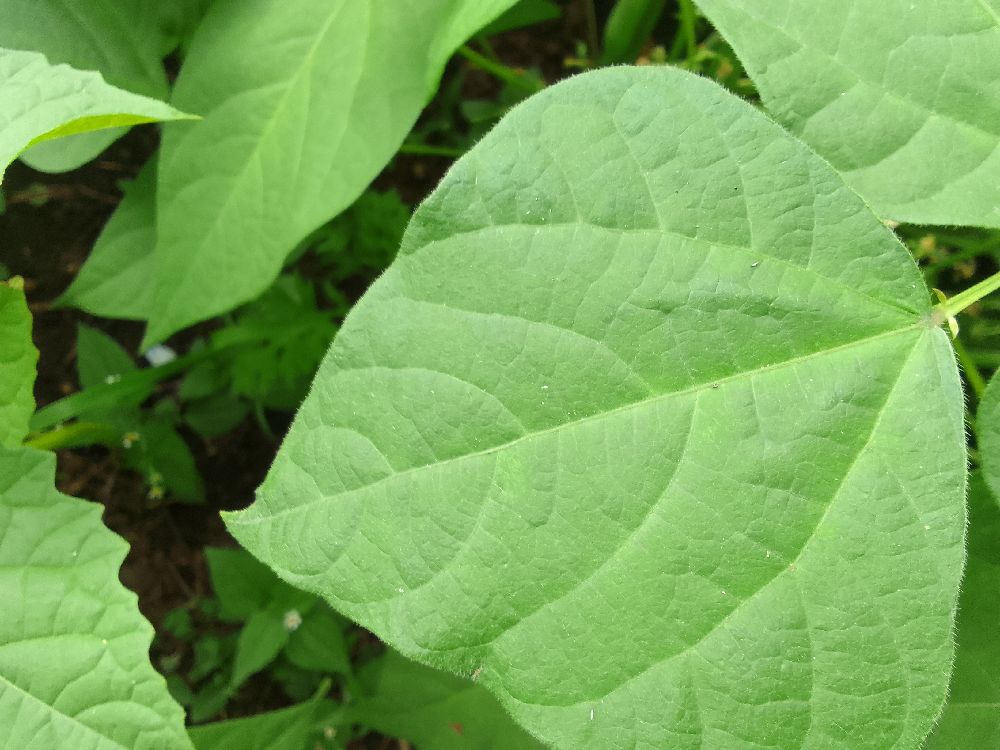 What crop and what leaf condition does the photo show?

common bean, healthy
